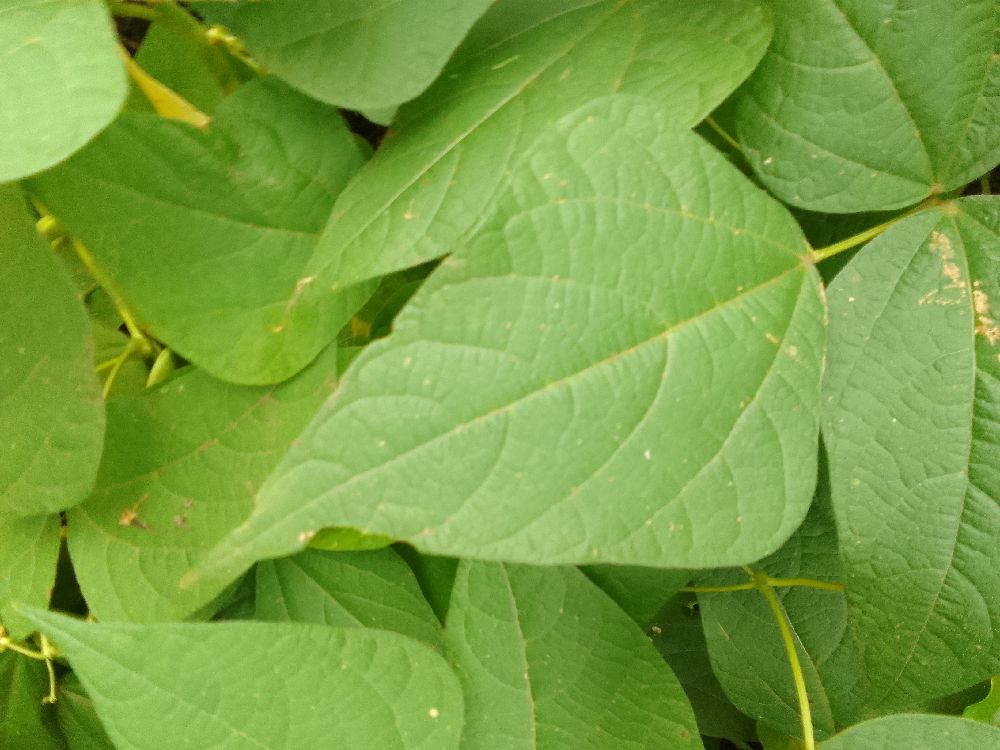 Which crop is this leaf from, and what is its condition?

common bean, healthy
